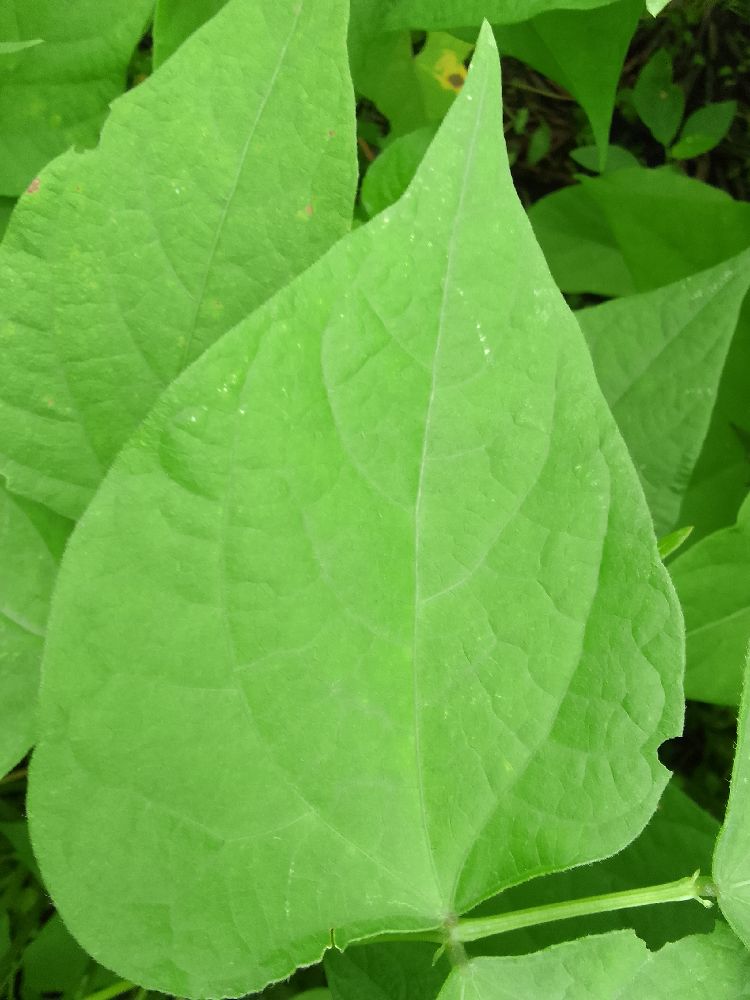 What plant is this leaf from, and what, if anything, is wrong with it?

common bean, healthy
